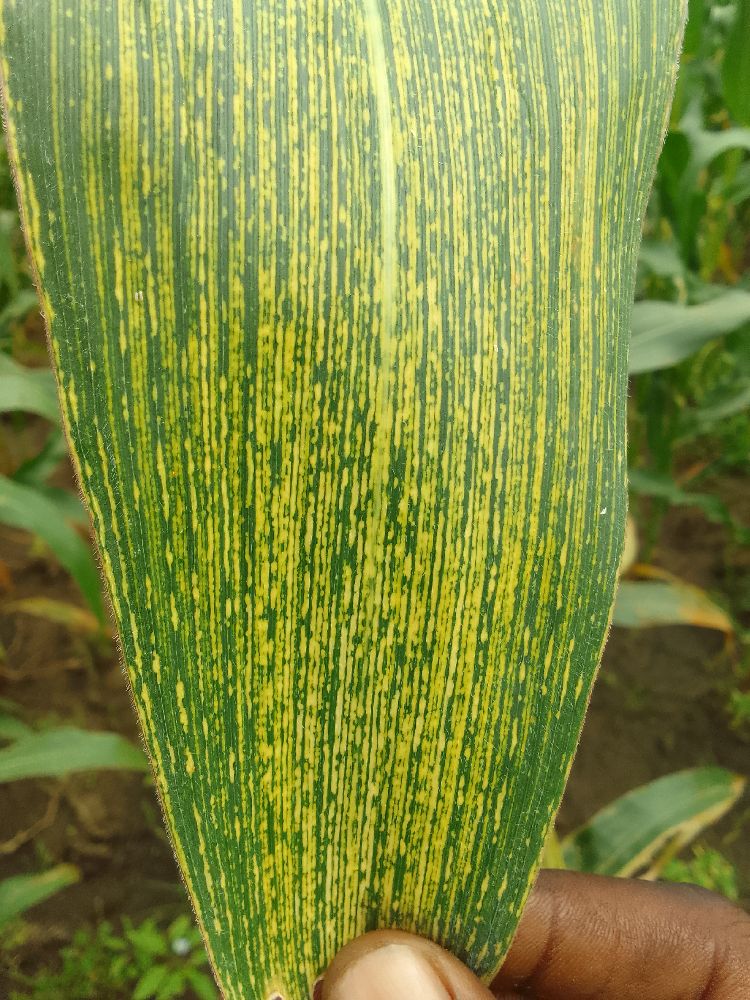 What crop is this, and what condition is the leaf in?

maize, maize streak virus
